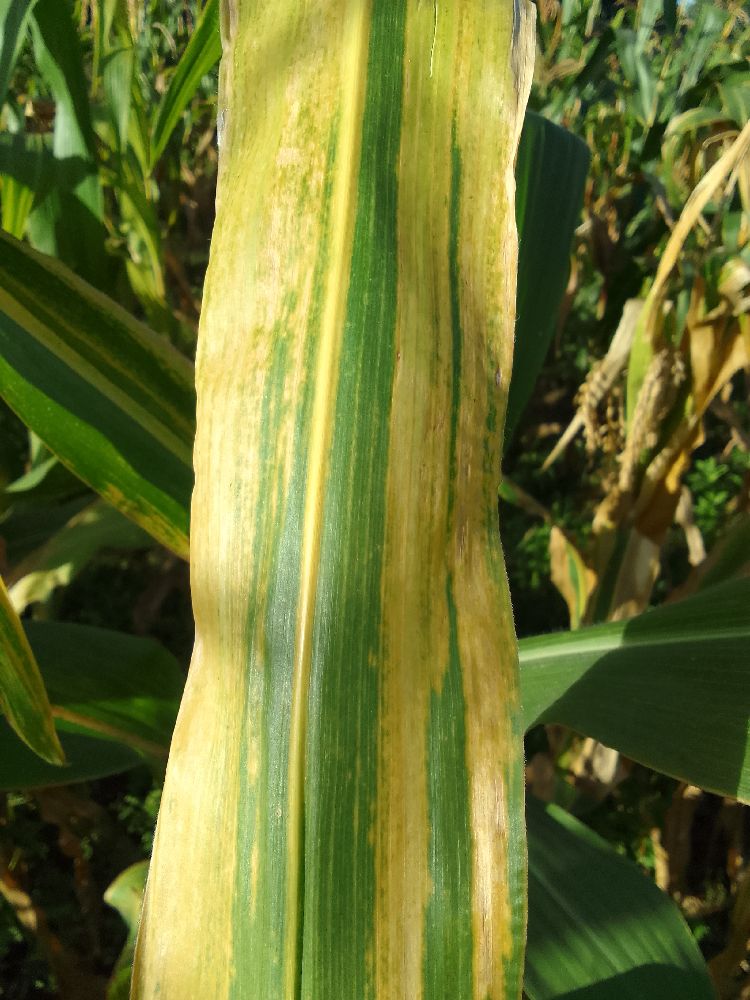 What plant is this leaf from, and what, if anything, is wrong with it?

maize, maize lethal necrosis
